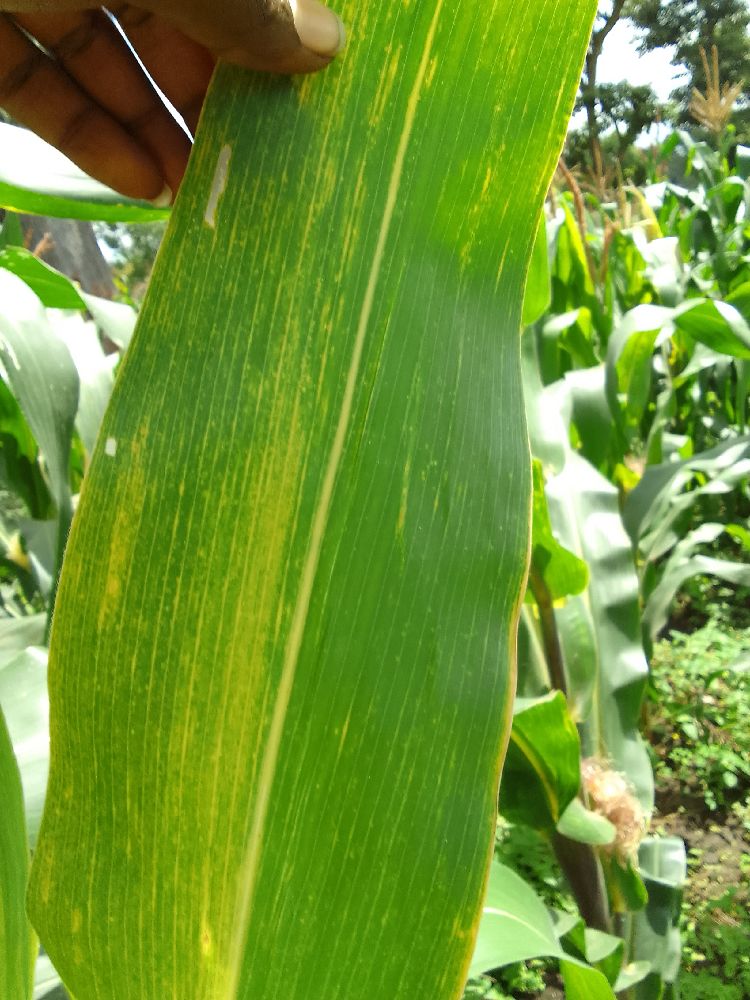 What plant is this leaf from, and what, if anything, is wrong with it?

maize, maize lethal necrosis
